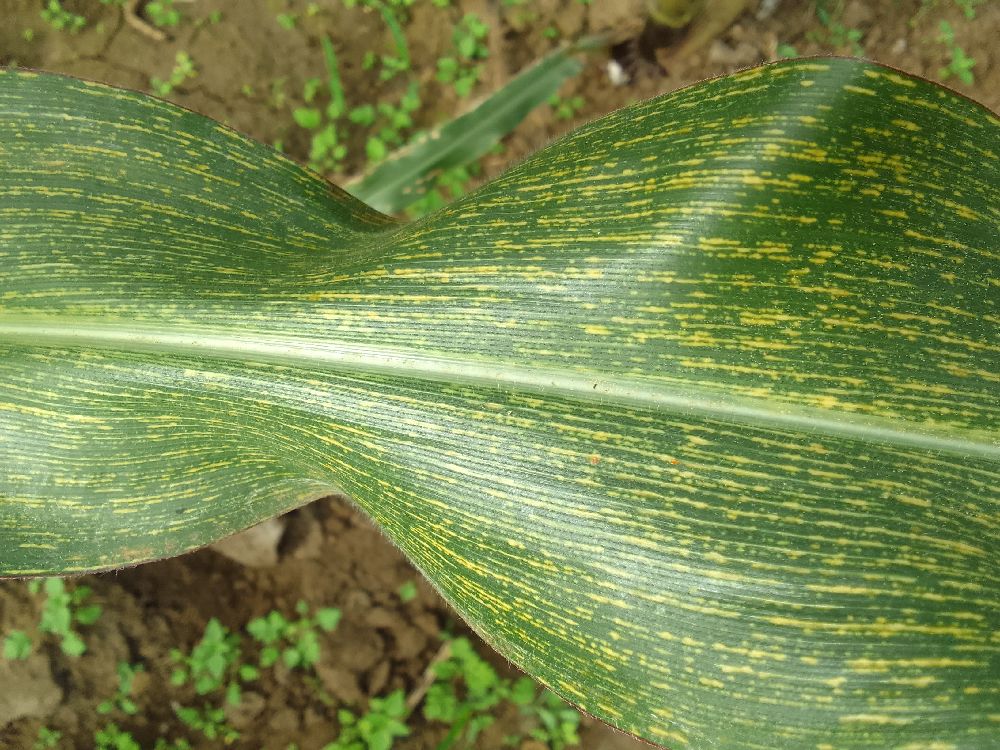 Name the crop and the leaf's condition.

maize, maize streak virus
